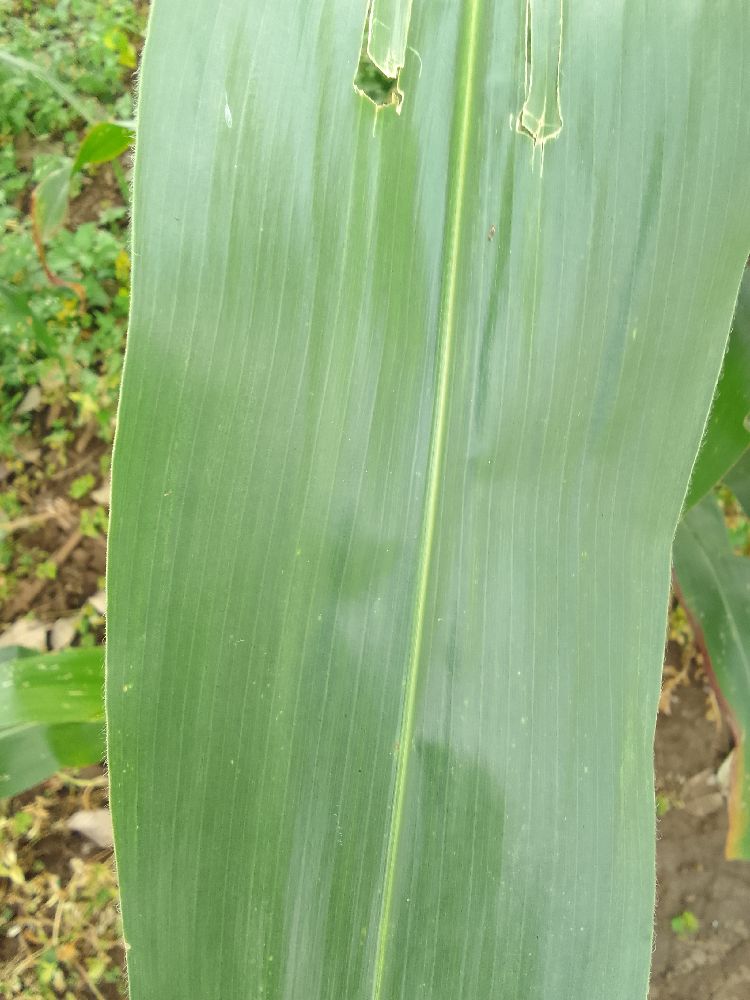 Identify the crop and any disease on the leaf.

maize, healthy
